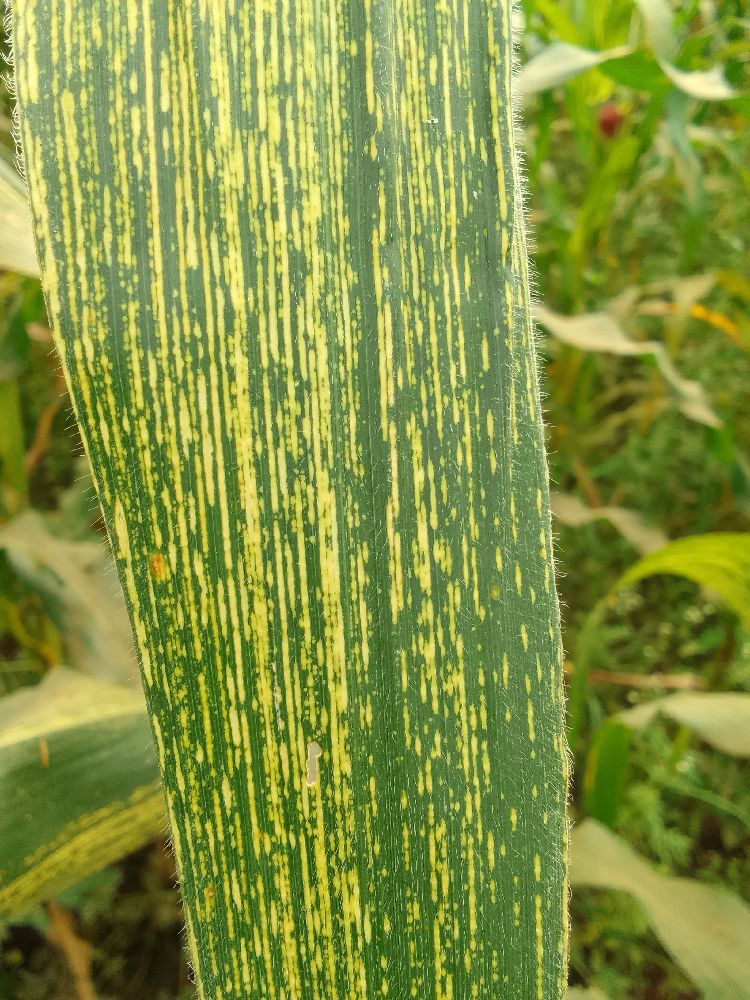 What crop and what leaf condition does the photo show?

maize, maize streak virus
